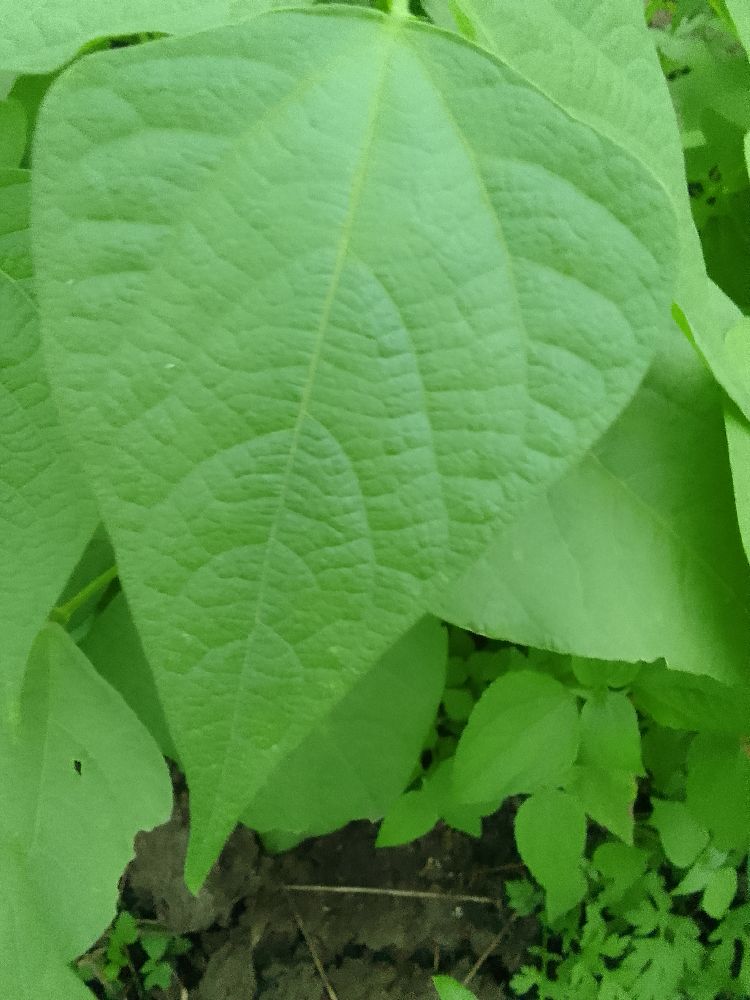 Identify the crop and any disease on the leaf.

common bean, healthy
